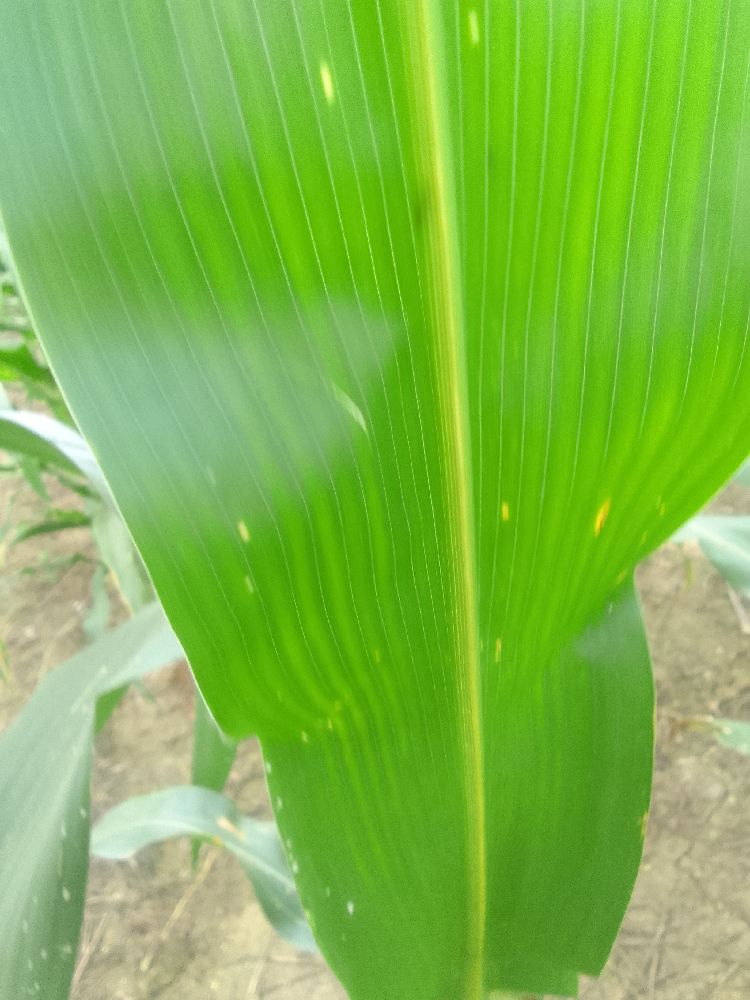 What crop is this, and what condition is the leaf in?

maize, healthy
